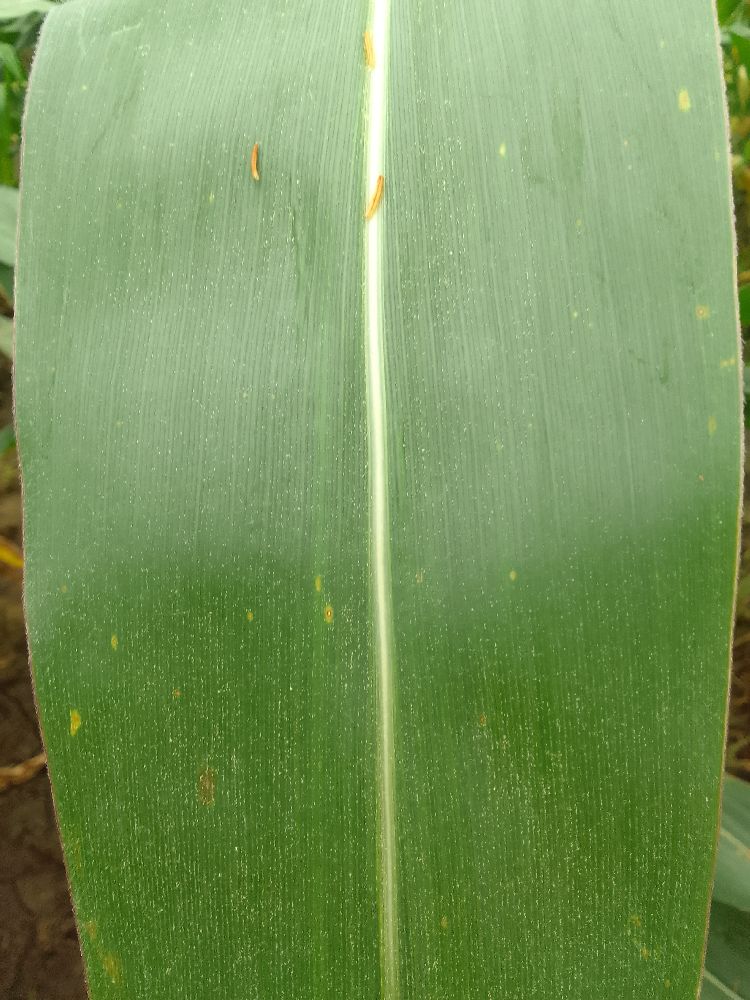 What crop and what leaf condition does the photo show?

maize, healthy
